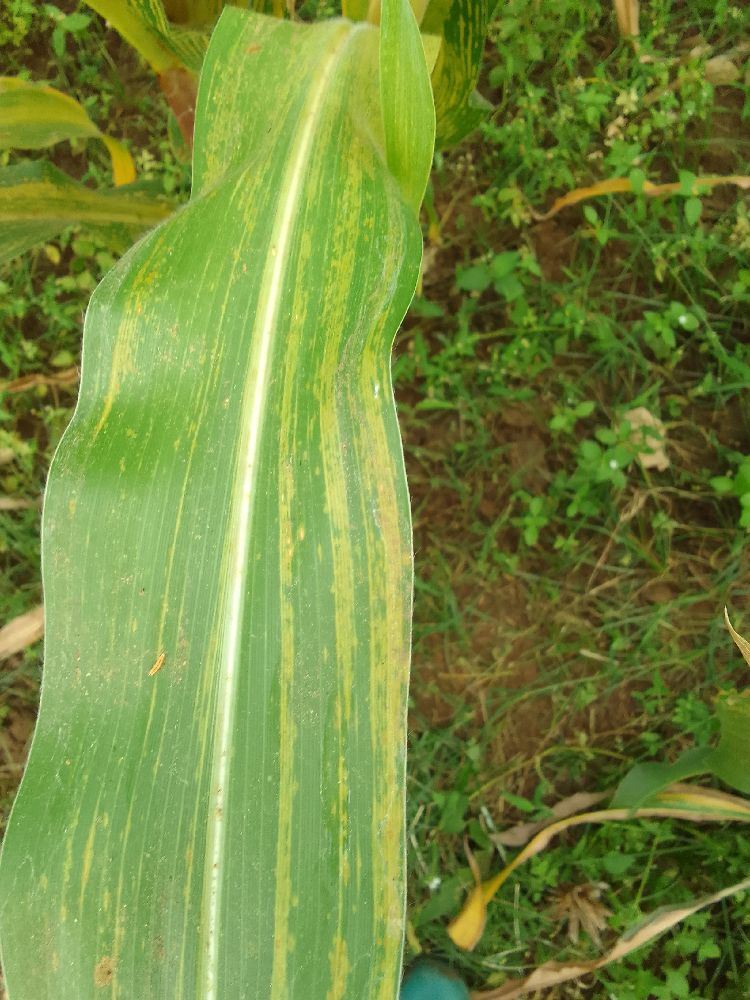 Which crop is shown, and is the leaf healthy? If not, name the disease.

maize, maize lethal necrosis
